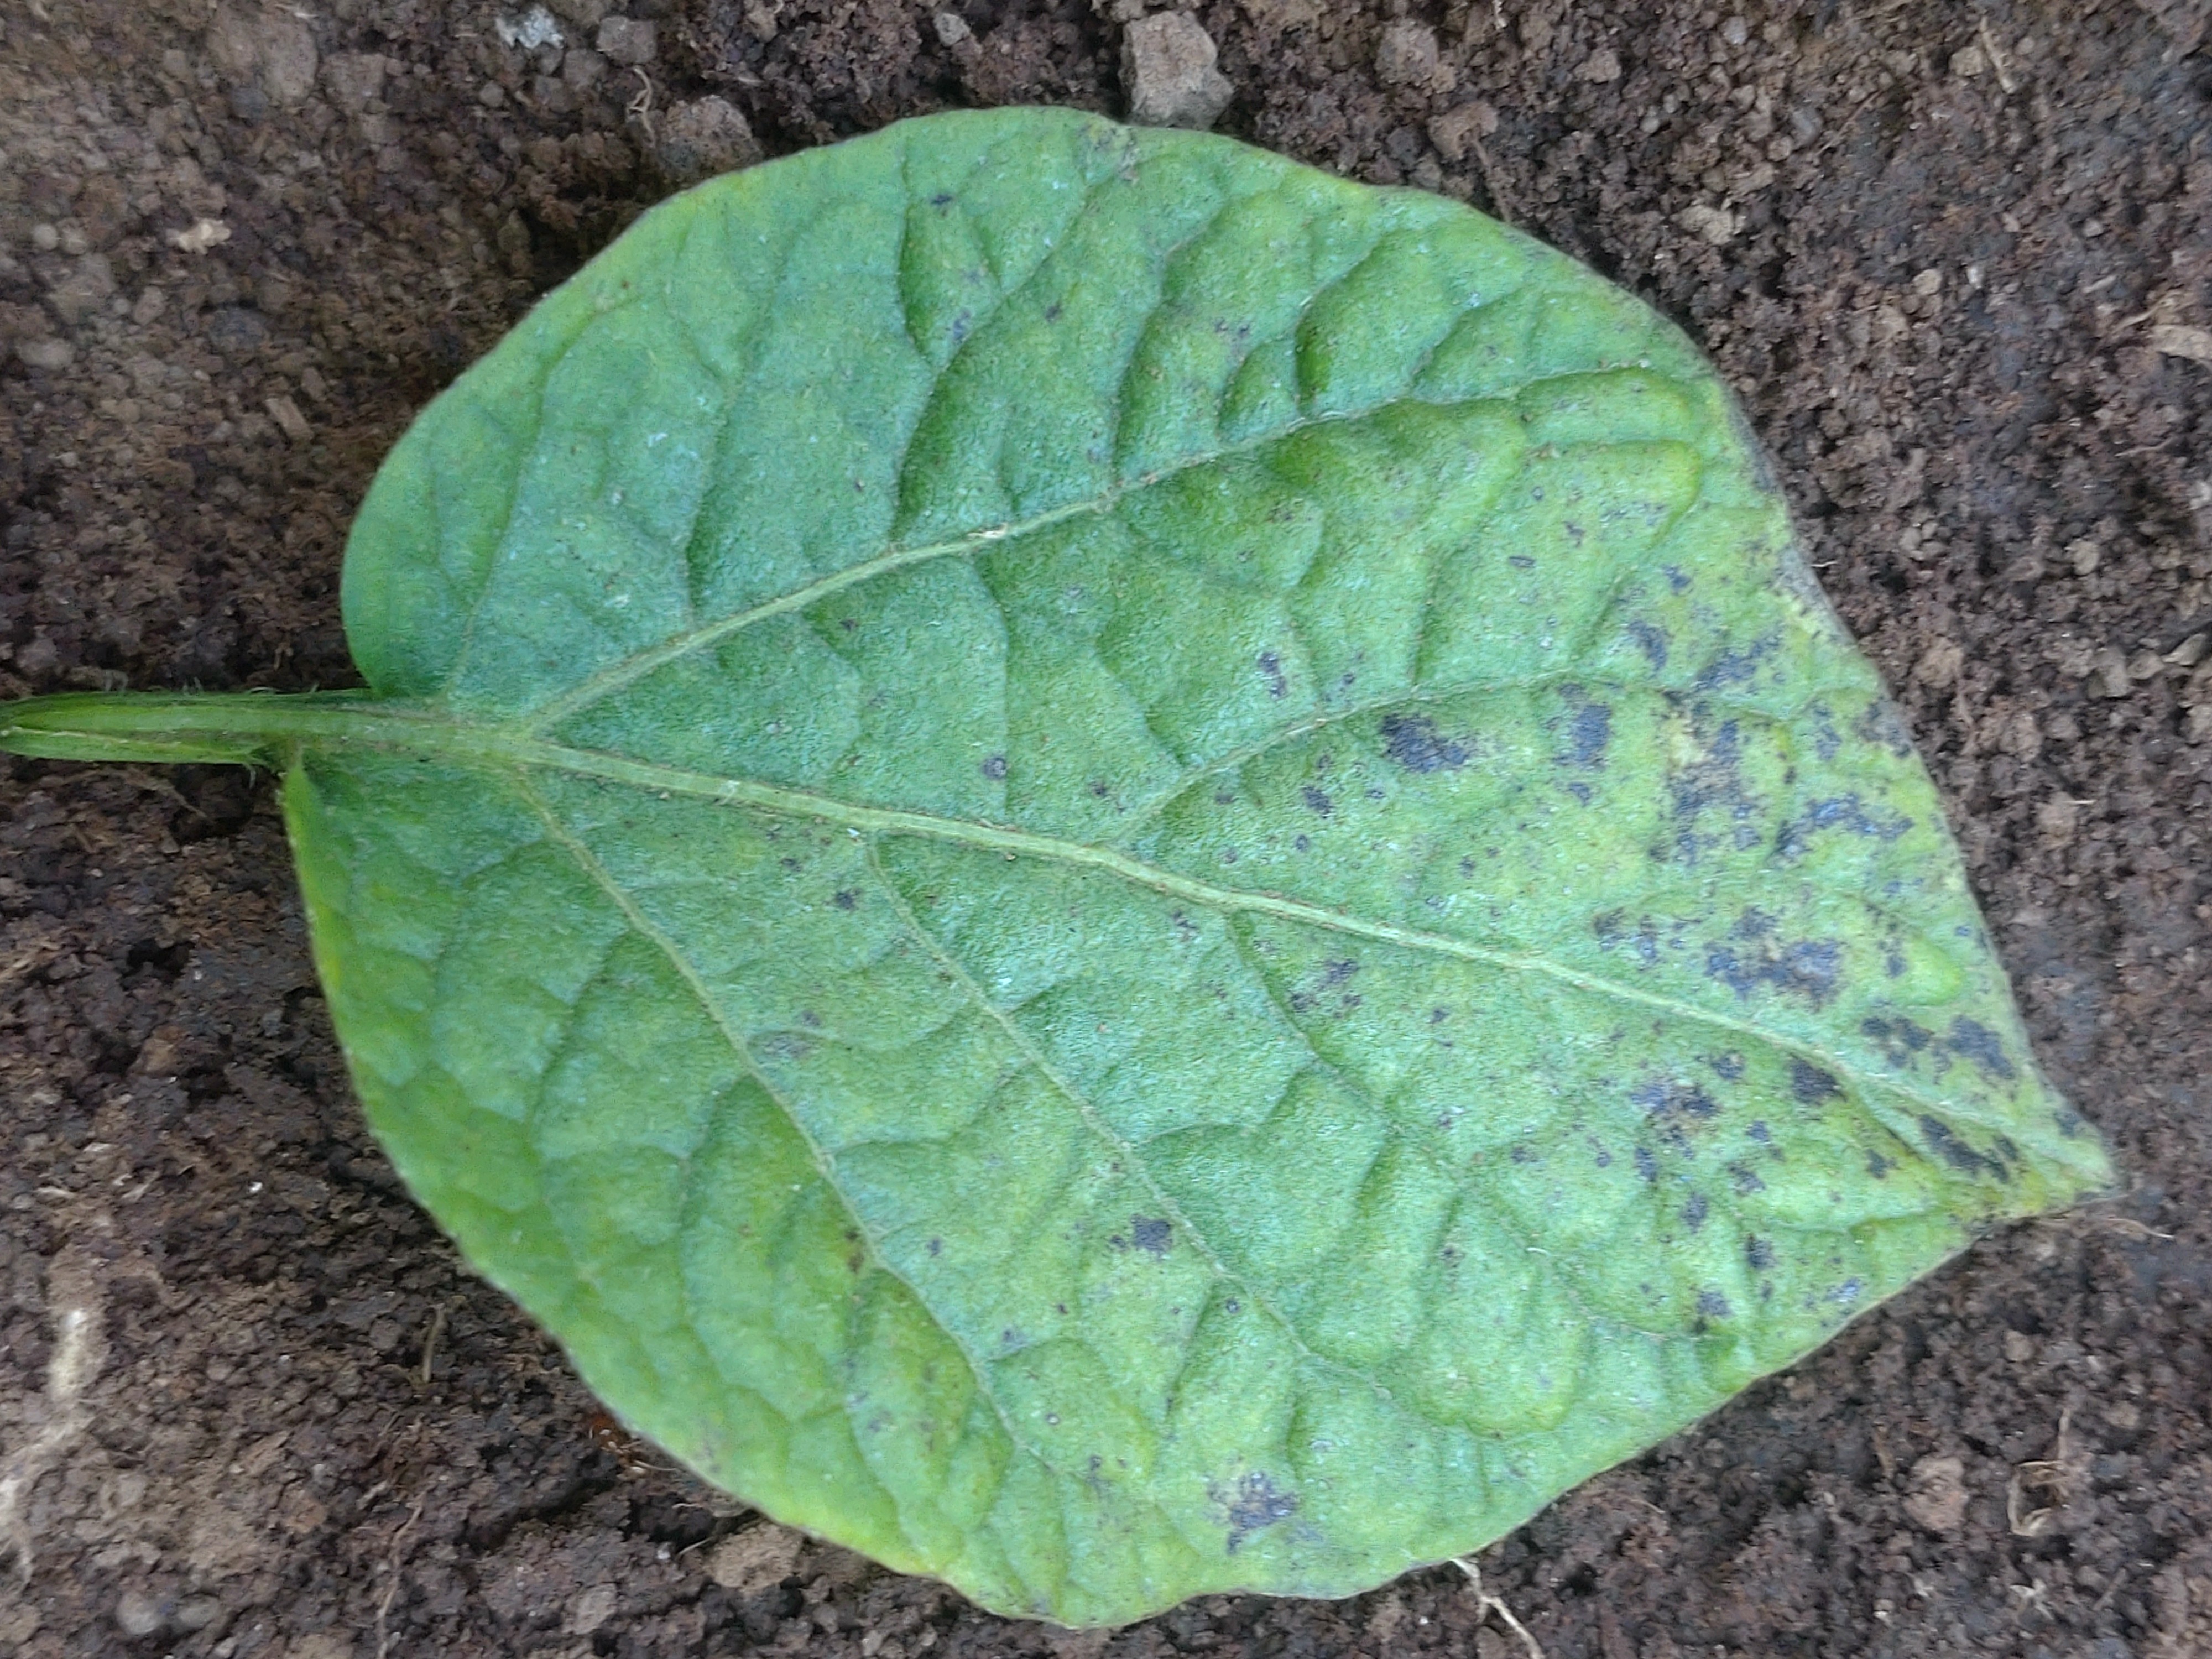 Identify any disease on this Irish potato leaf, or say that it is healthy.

late blight
